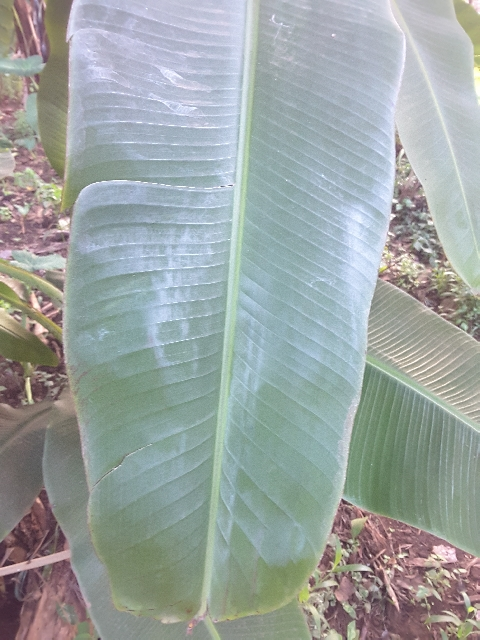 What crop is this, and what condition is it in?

banana, healthy
